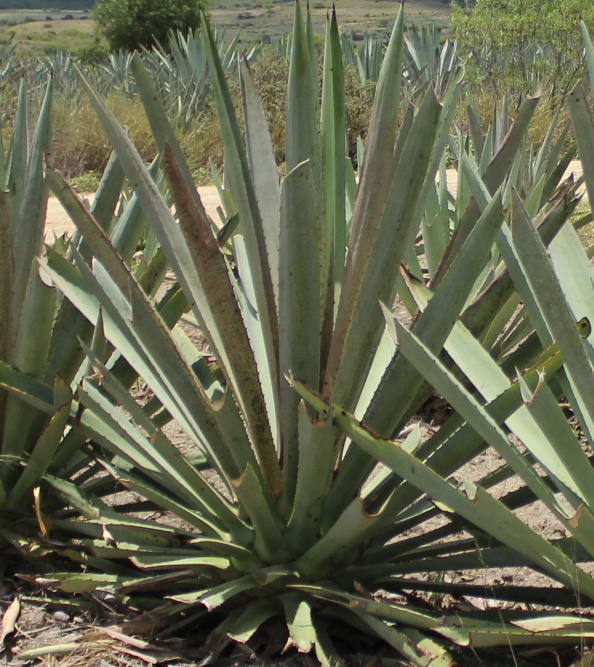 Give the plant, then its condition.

agave, spotted
